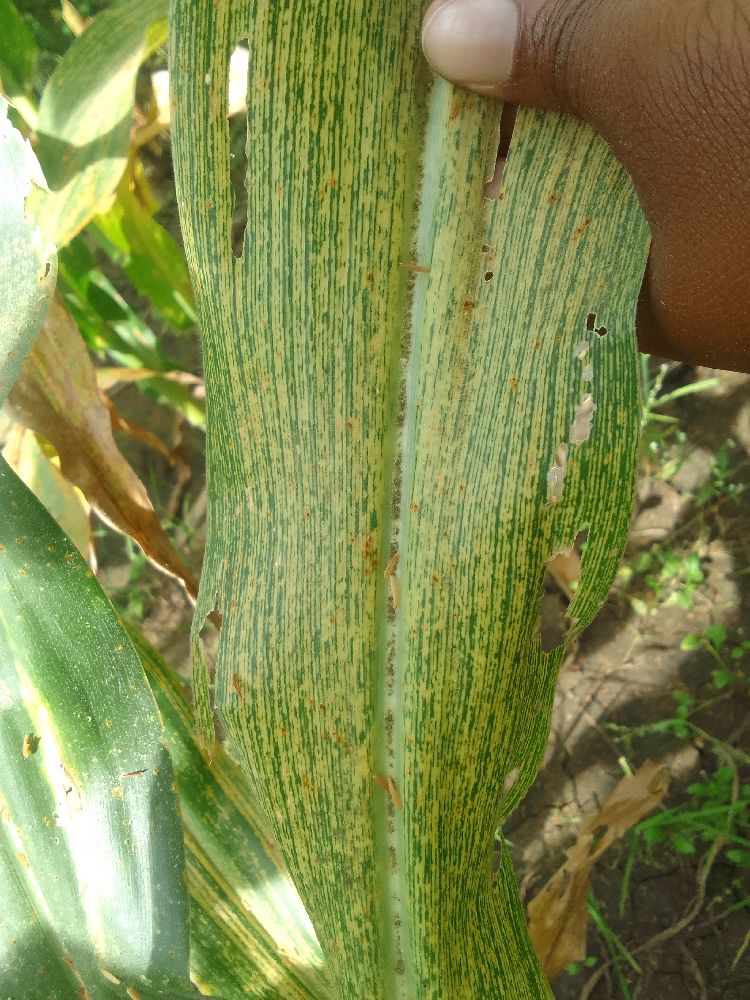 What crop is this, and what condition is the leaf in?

maize, maize streak virus
